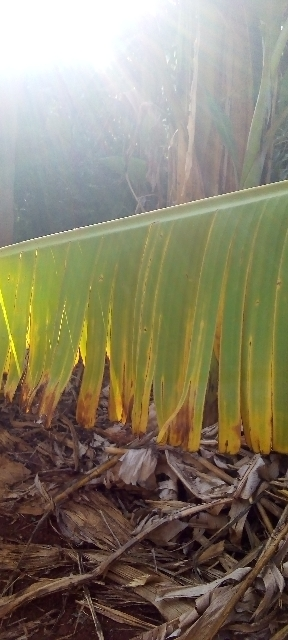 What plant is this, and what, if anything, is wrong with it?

banana, fusarium wilt race 1
